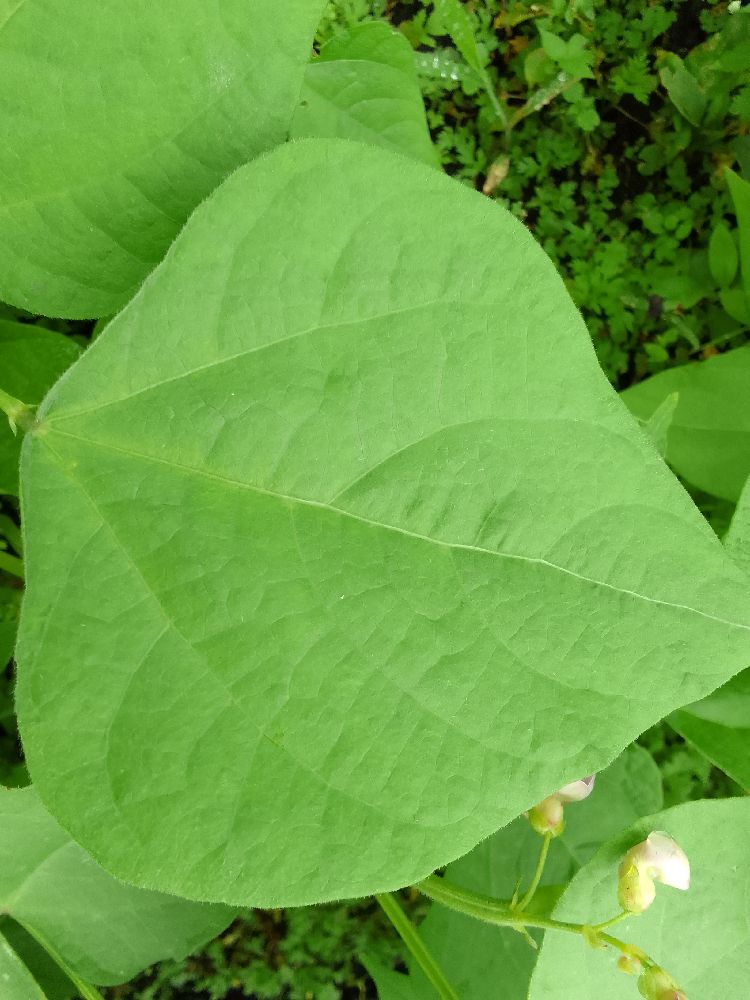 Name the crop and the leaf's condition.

maize, healthy
